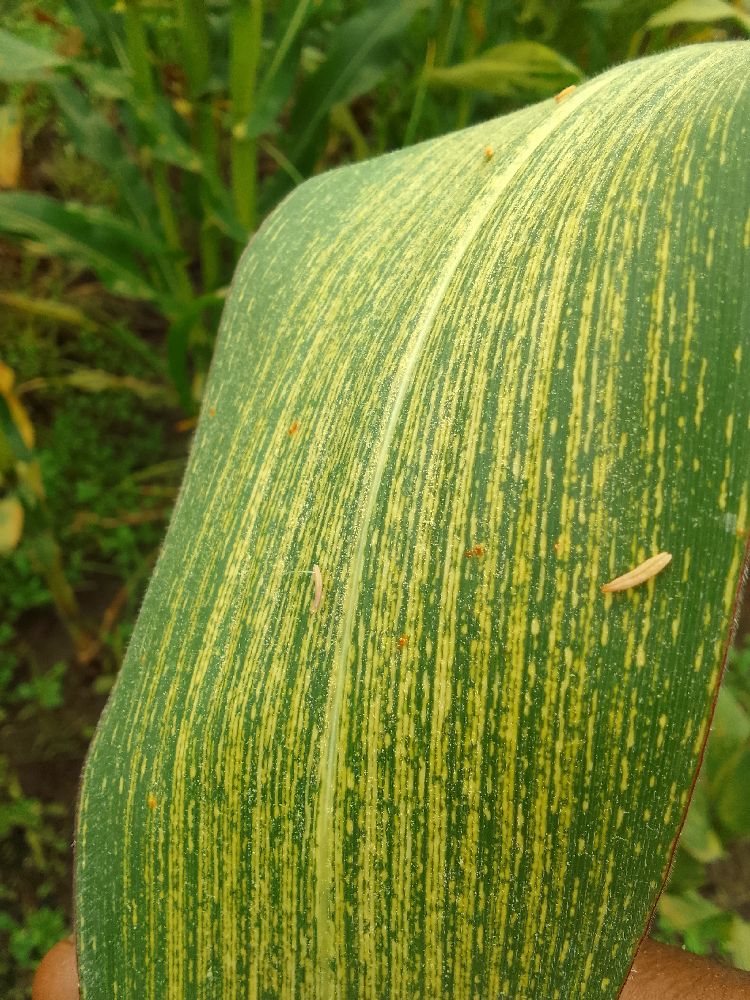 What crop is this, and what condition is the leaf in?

maize, maize streak virus
